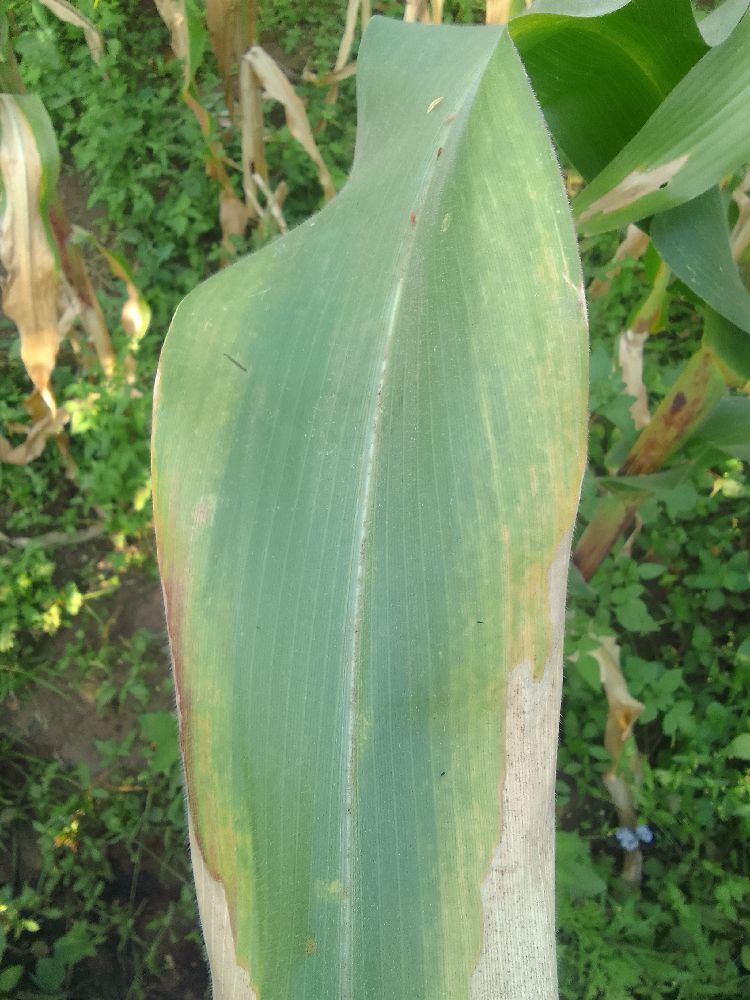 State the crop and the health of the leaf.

maize, maize lethal necrosis
